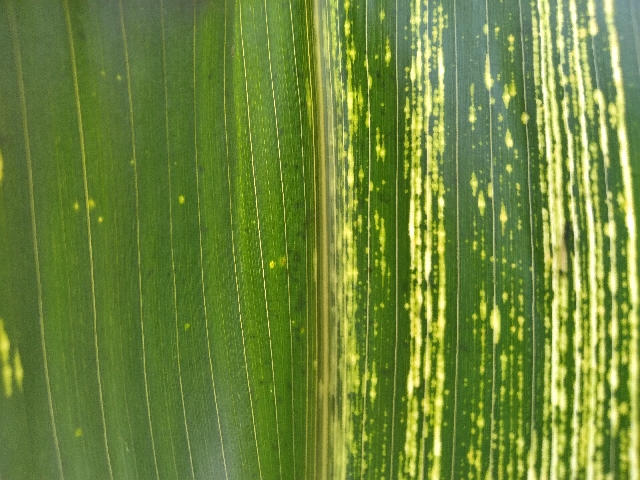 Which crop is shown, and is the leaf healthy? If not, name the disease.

maize, maize streak virus
